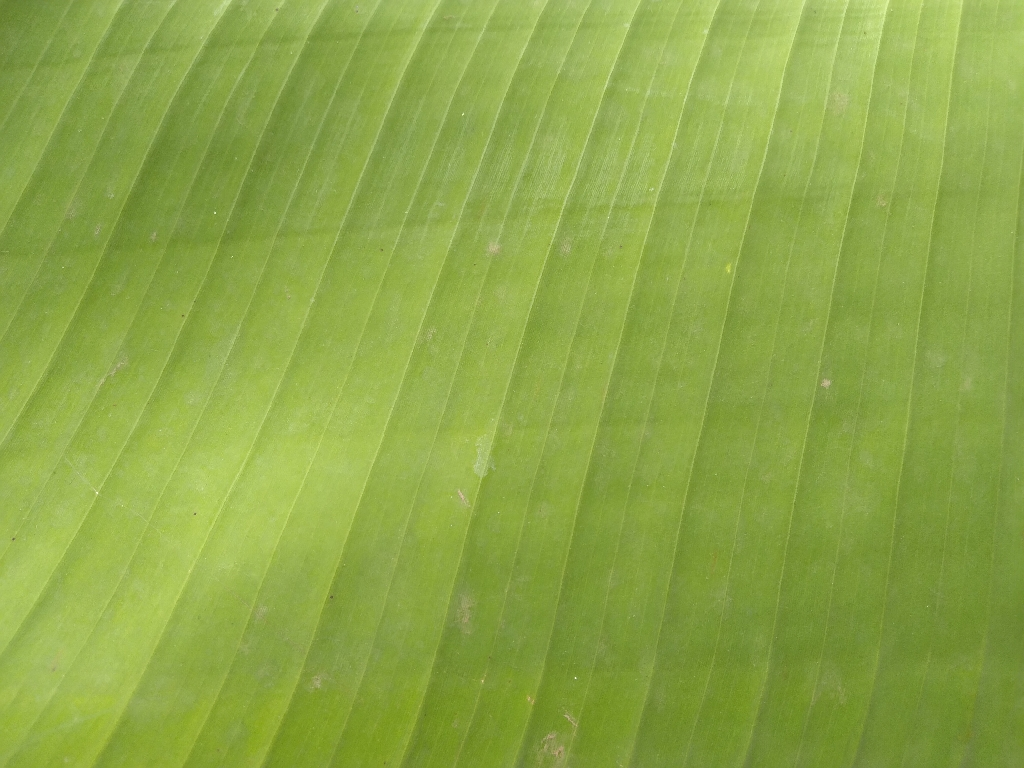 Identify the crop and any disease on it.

banana, healthy
